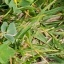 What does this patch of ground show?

unstructured weed
